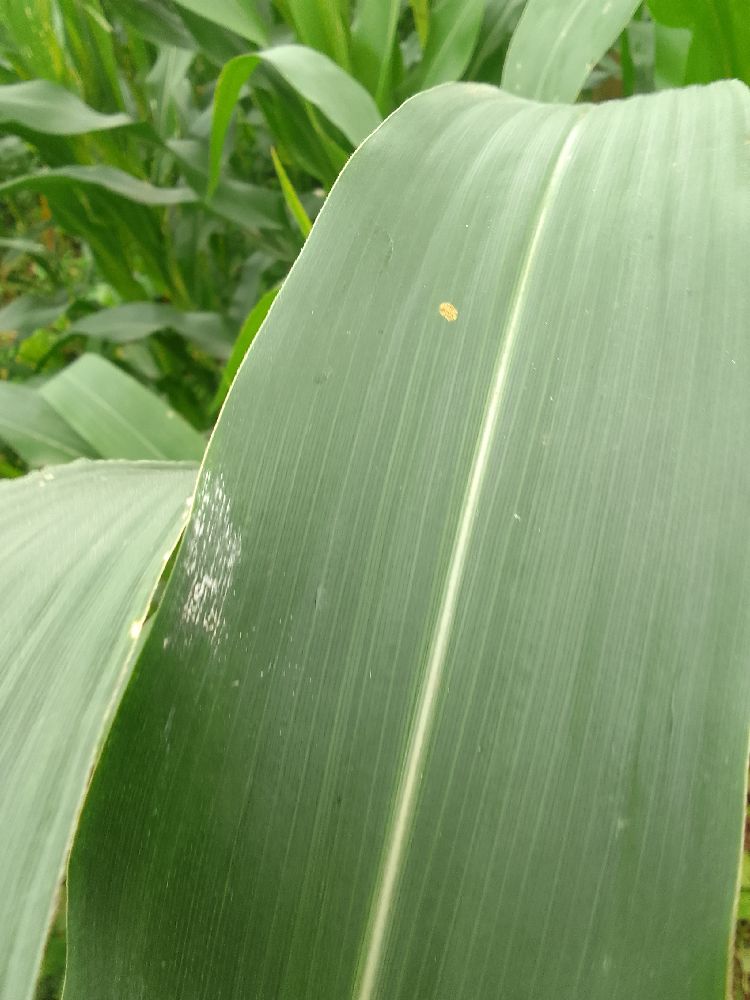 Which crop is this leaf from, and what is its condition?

maize, healthy
